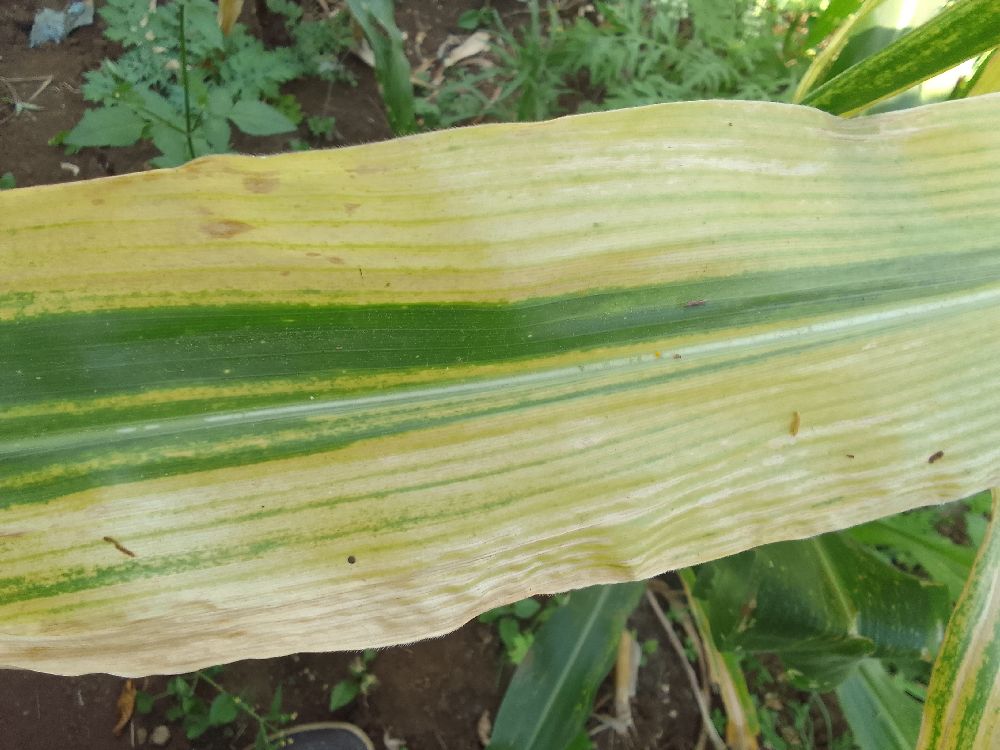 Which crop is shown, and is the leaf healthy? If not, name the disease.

maize, maize lethal necrosis
